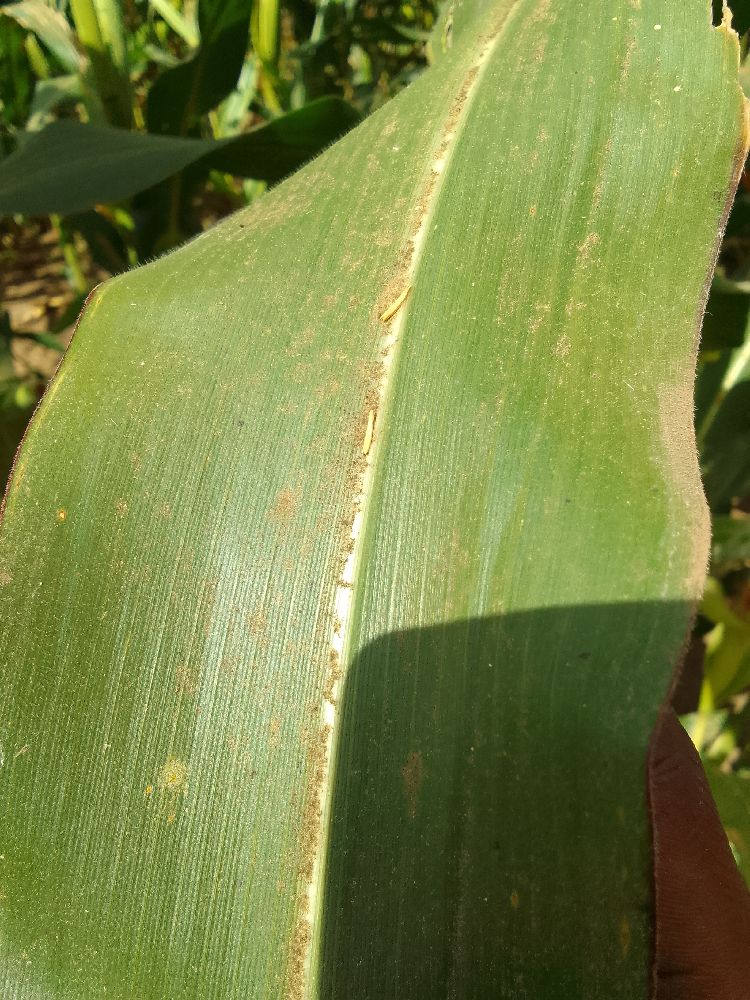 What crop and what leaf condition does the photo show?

maize, healthy
